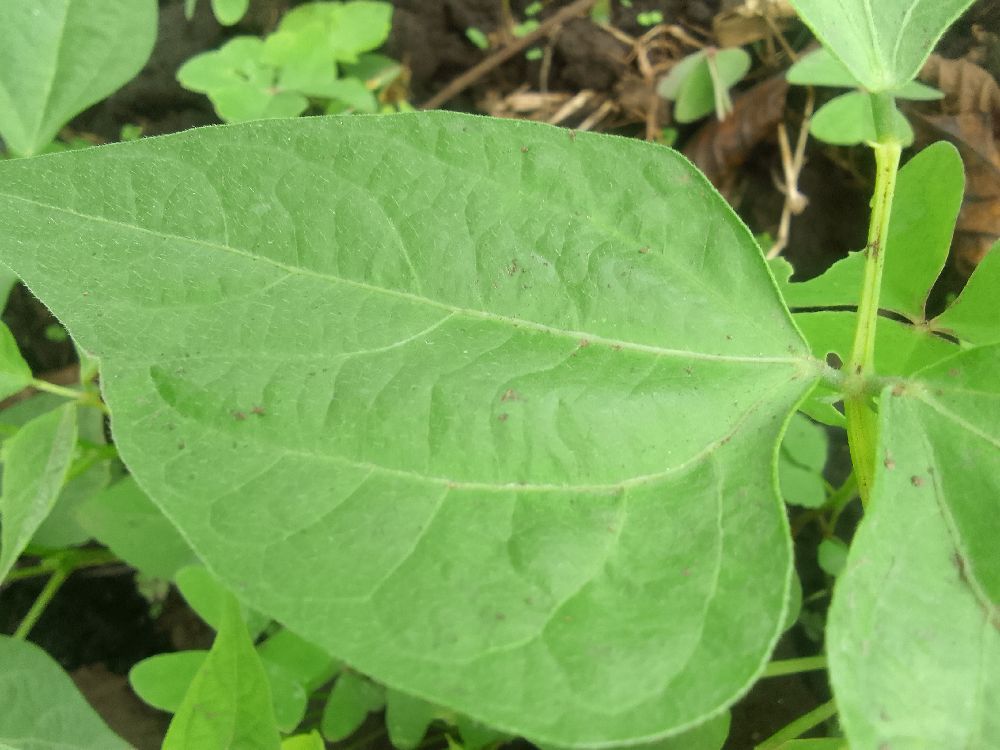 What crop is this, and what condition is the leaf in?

common bean, healthy
